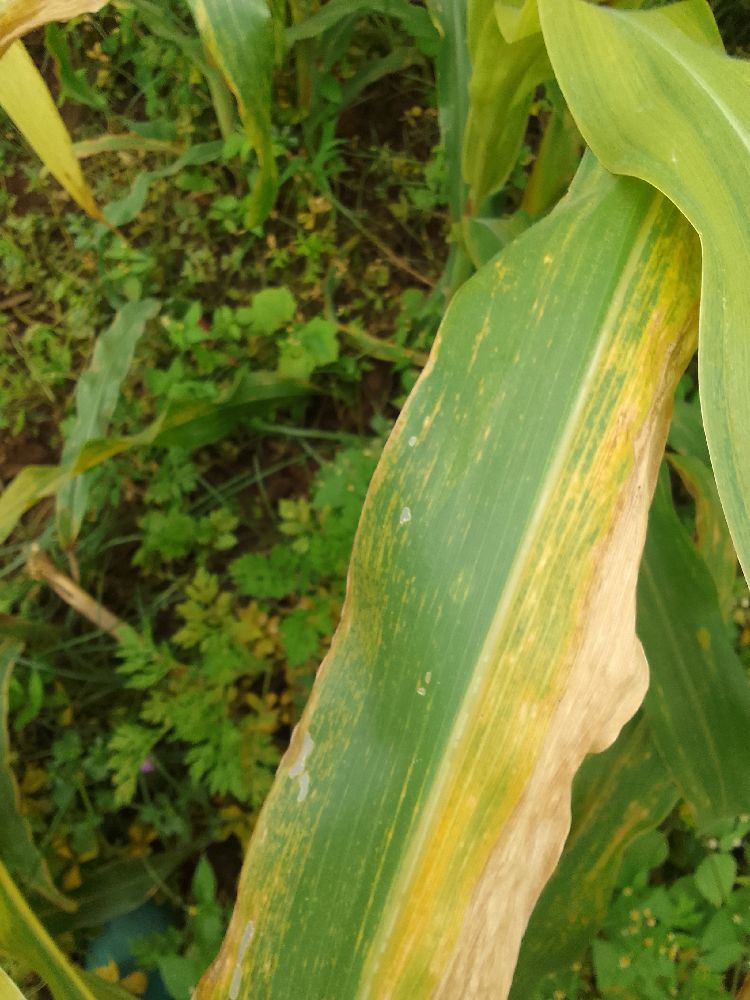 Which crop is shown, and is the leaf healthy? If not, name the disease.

maize, maize lethal necrosis
